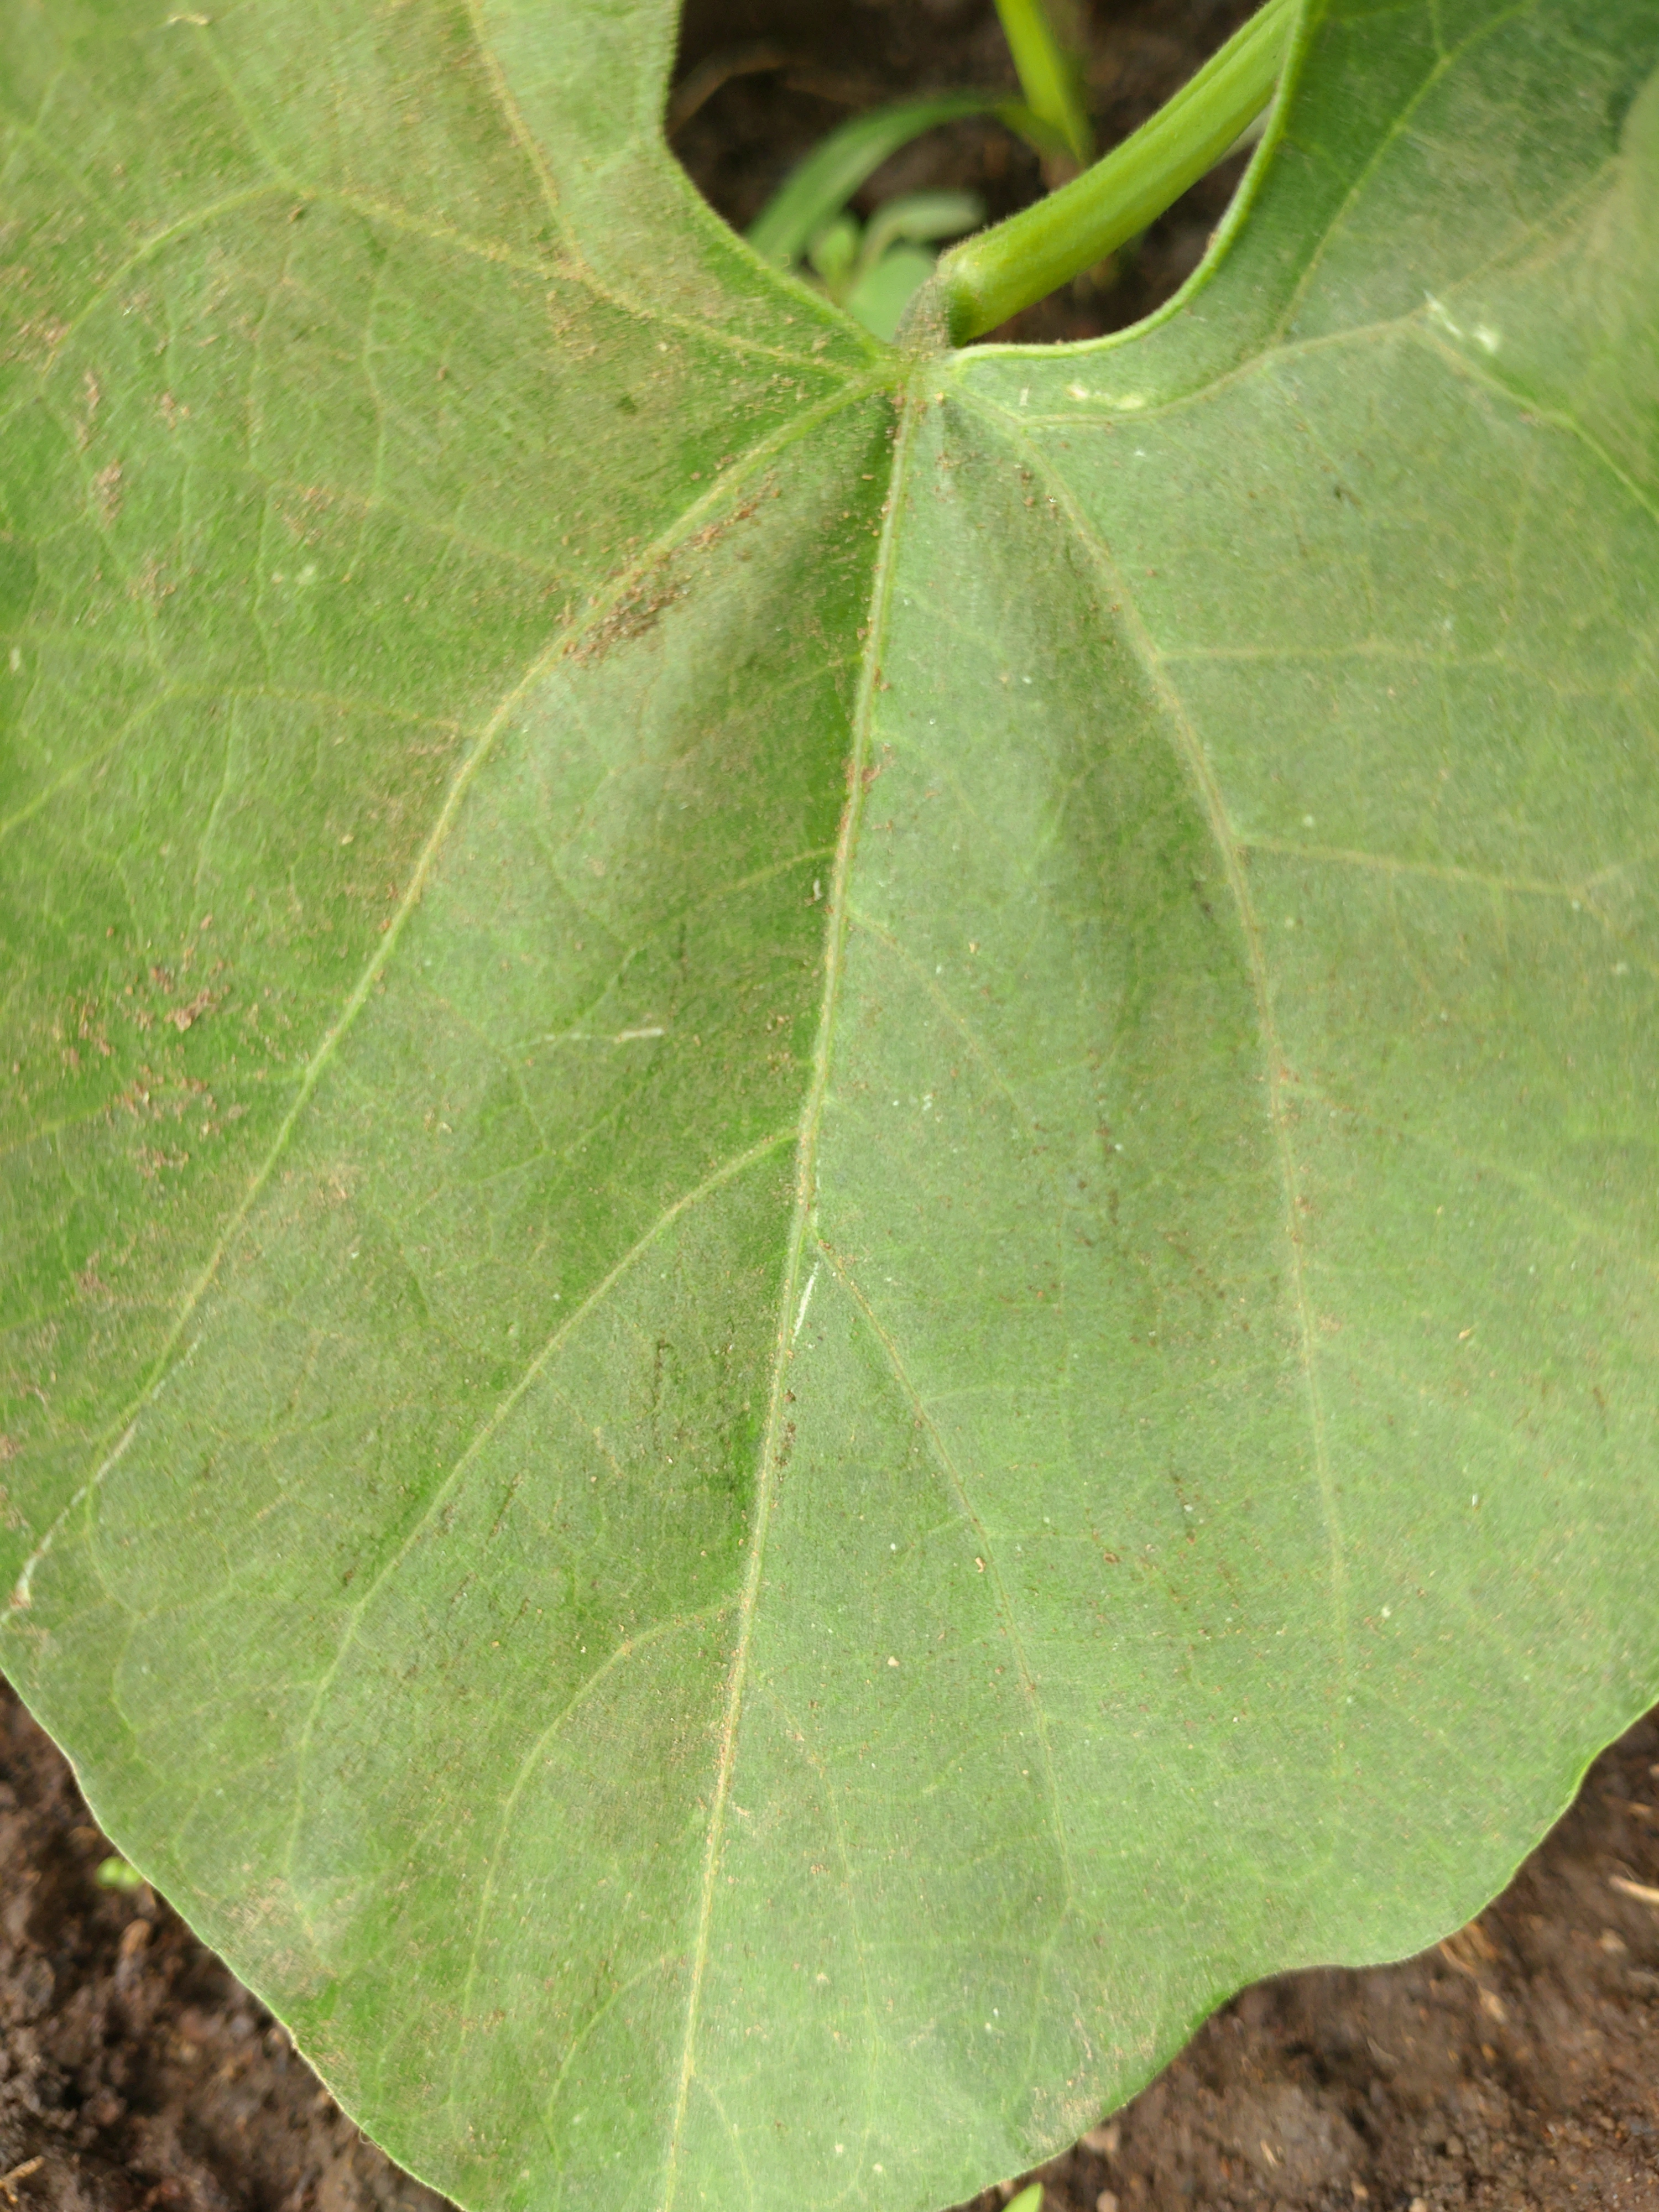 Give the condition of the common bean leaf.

healthy
